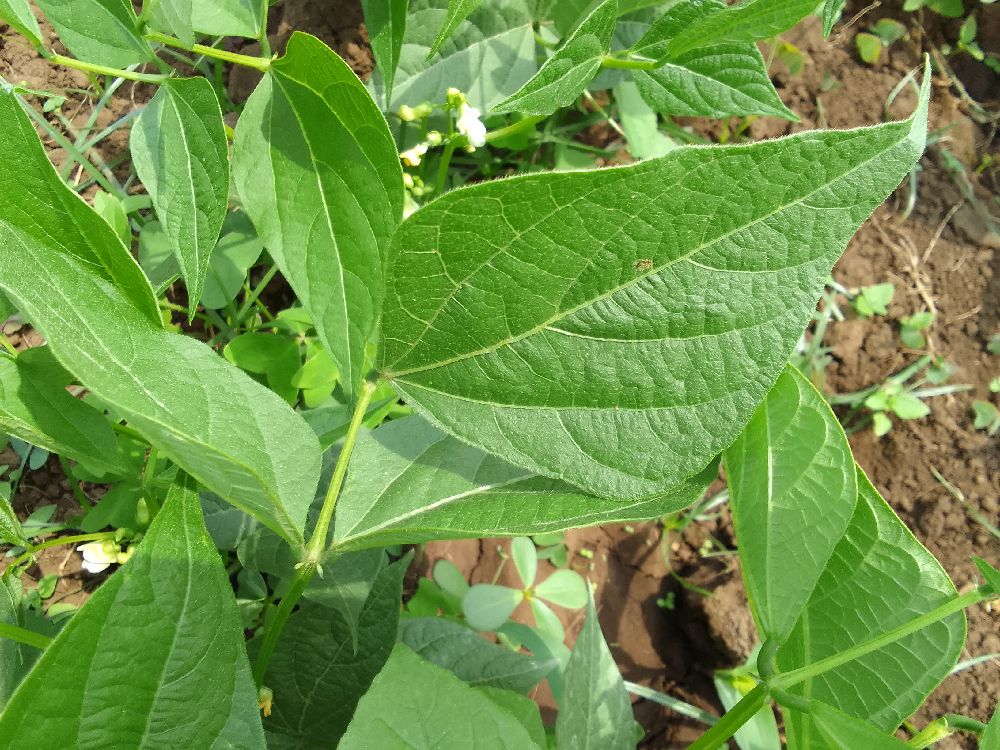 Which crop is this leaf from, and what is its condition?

common bean, healthy
